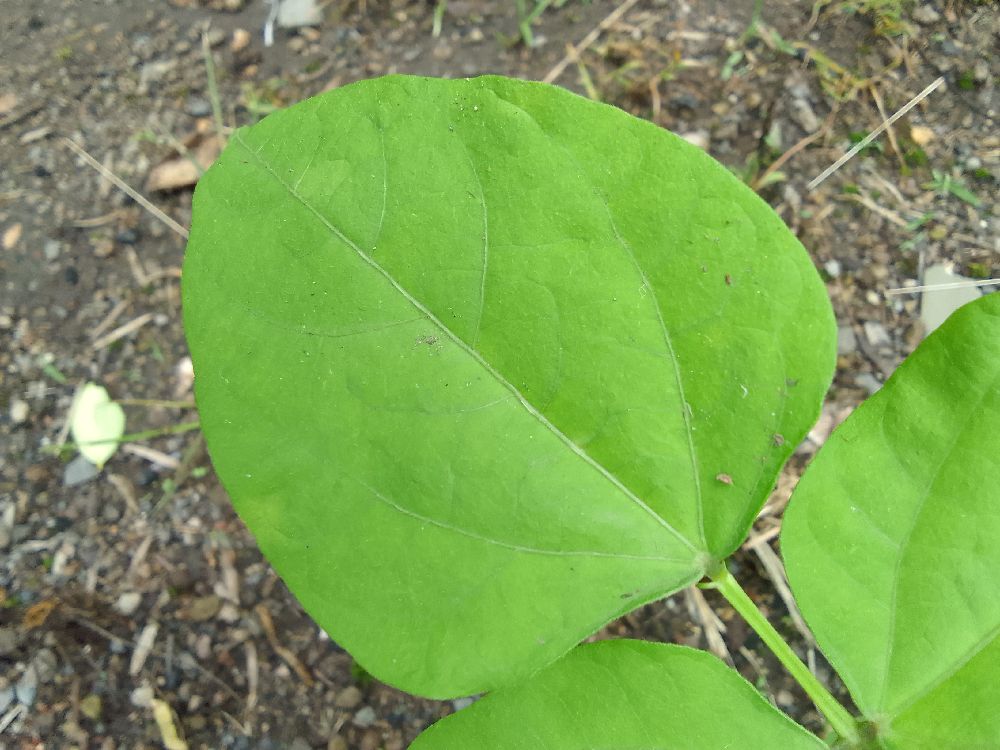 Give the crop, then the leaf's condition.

common bean, healthy
